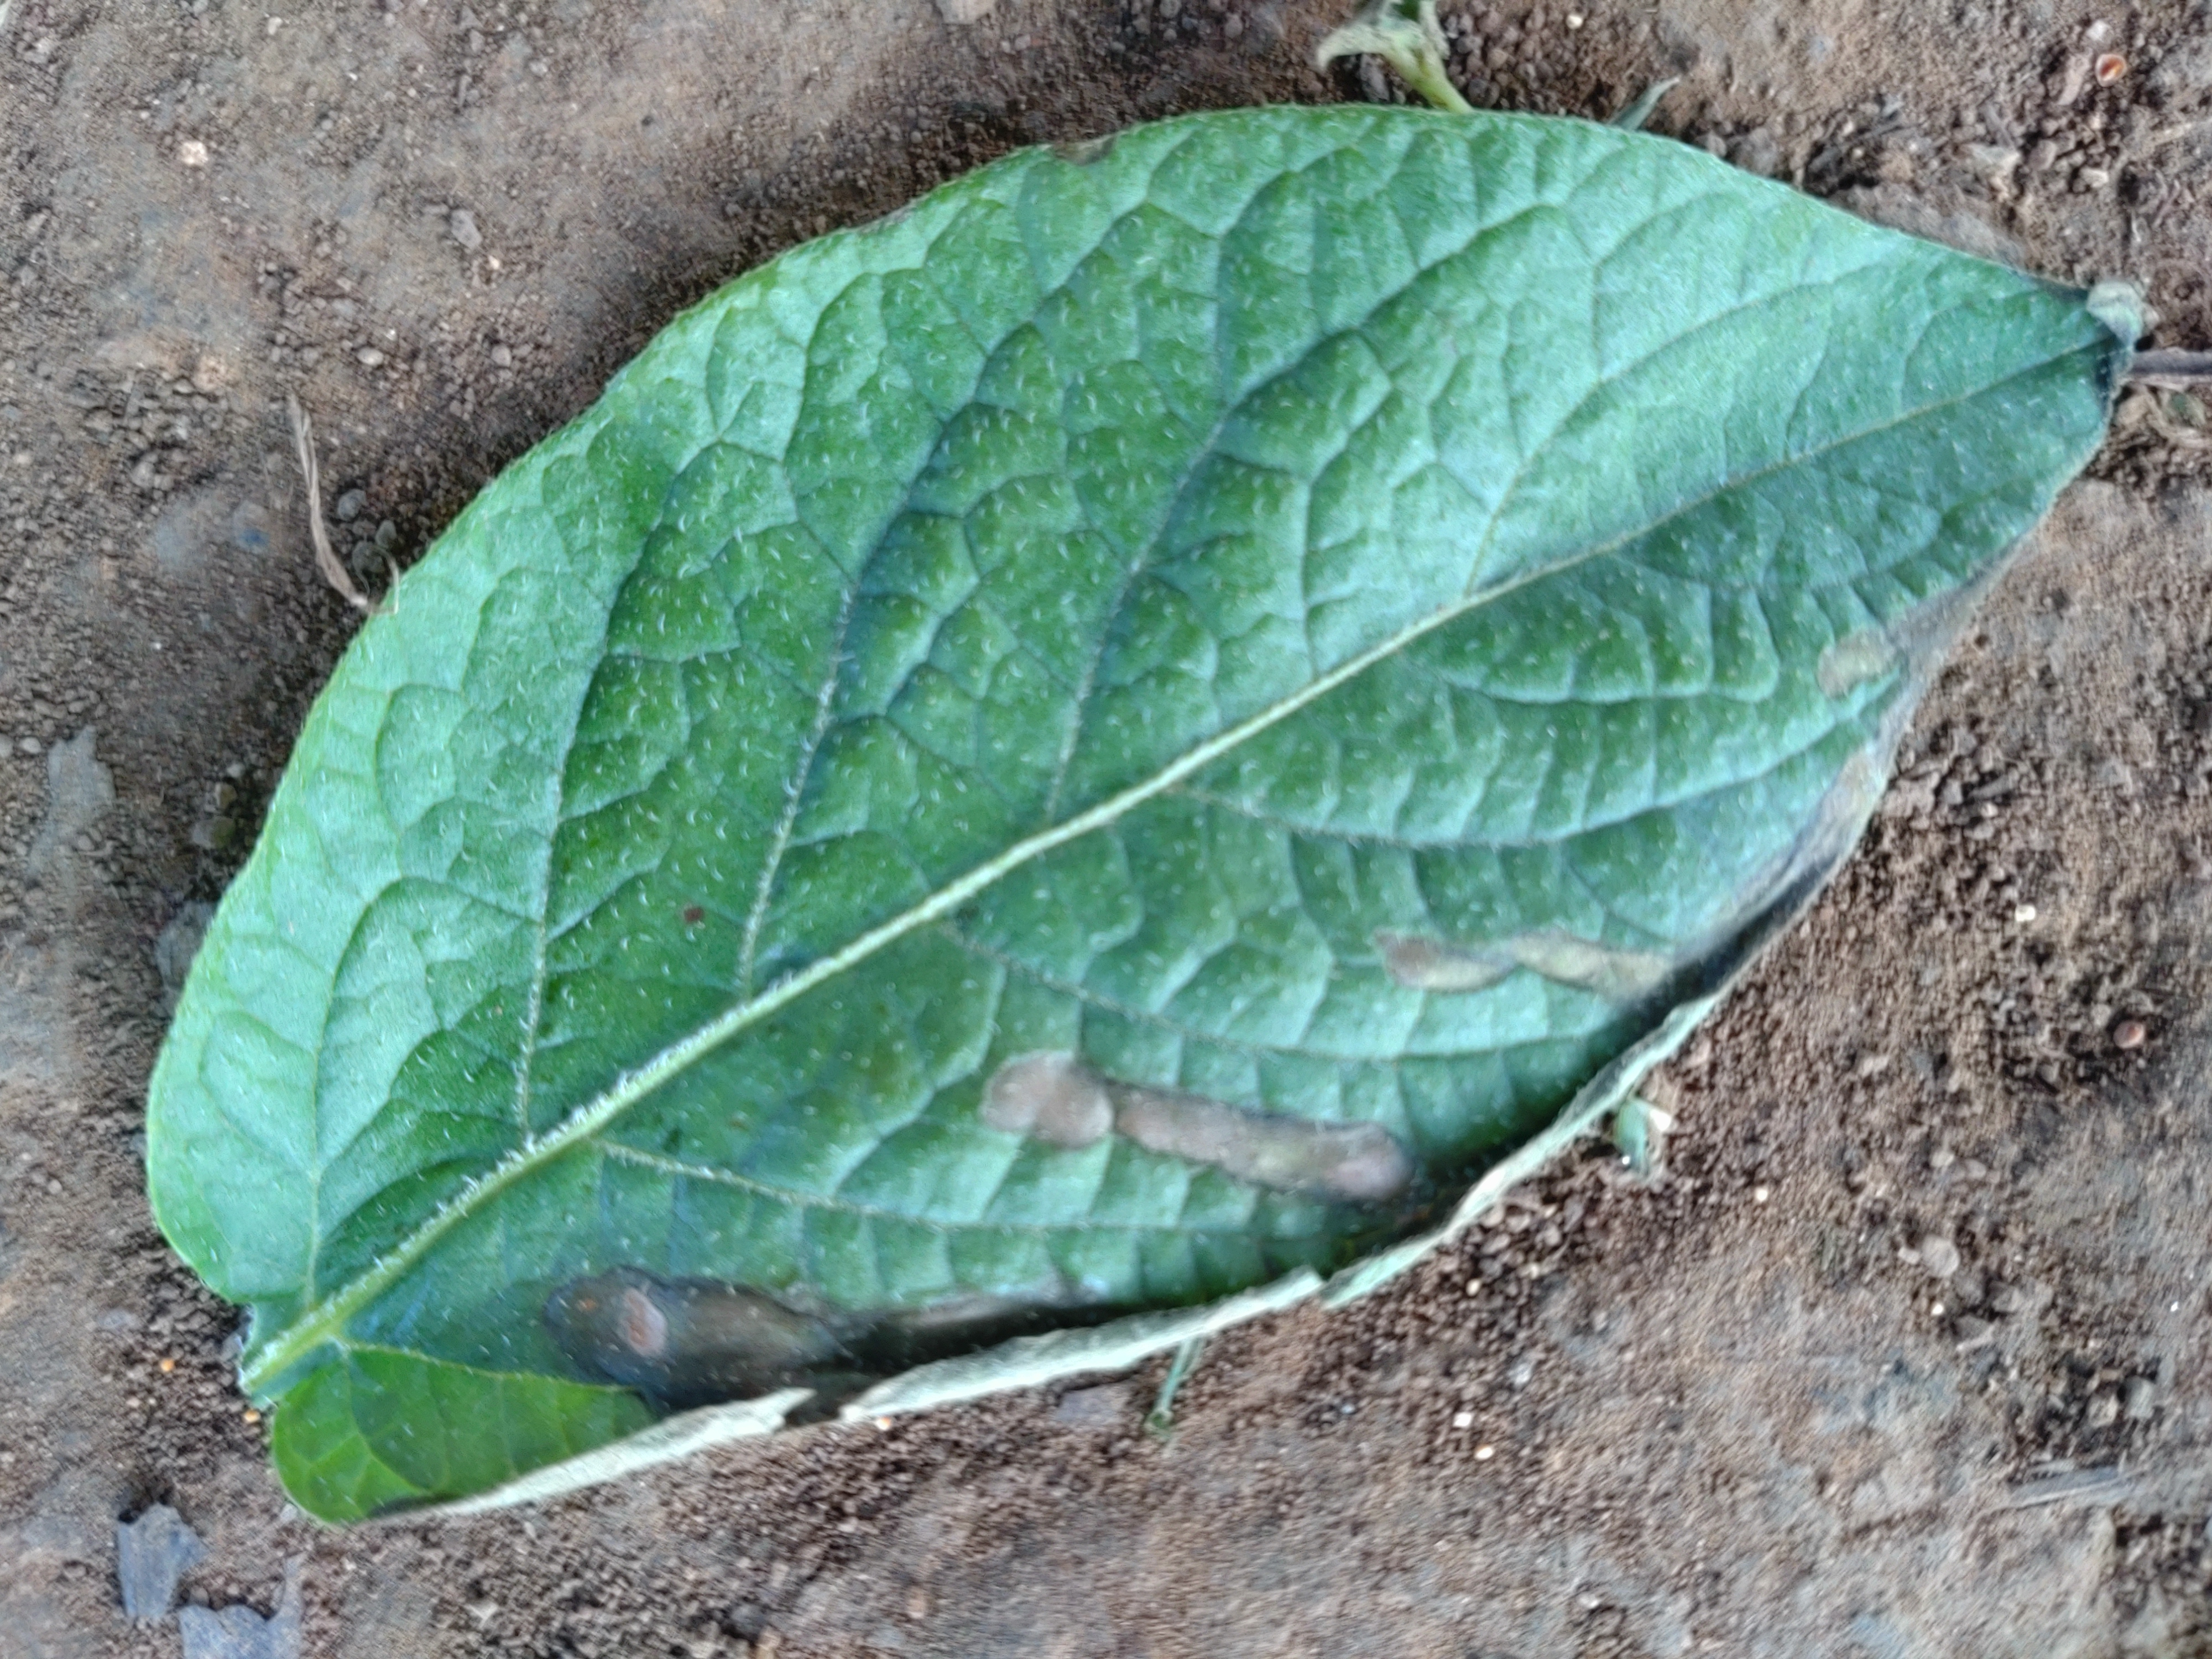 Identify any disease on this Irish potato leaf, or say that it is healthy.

early blight
